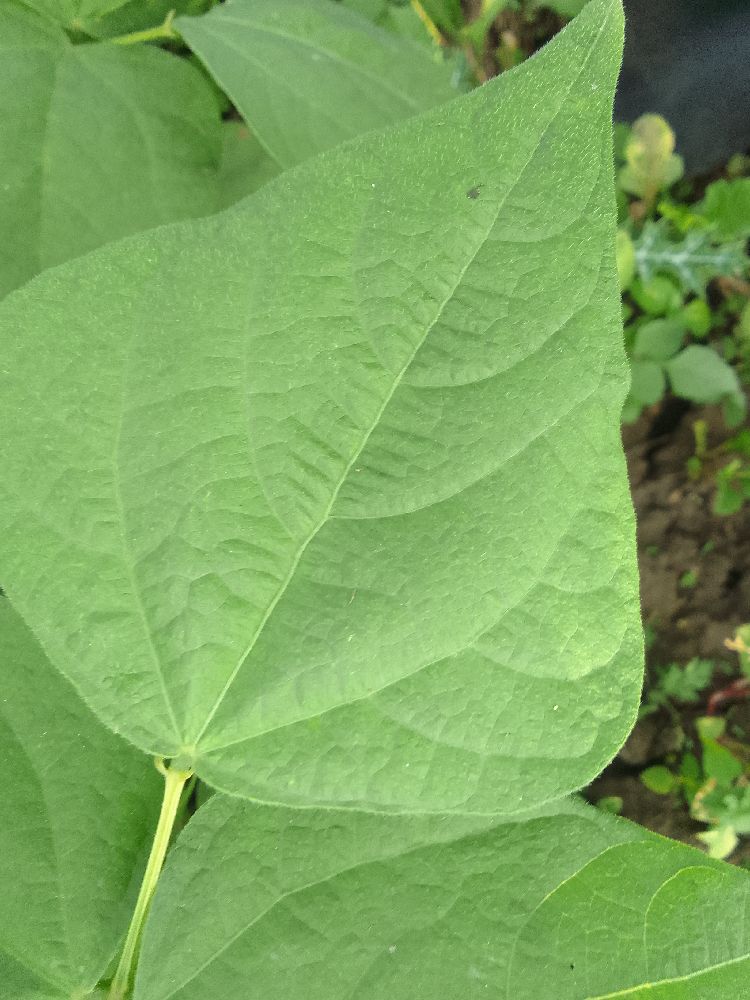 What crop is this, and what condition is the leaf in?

common bean, healthy
